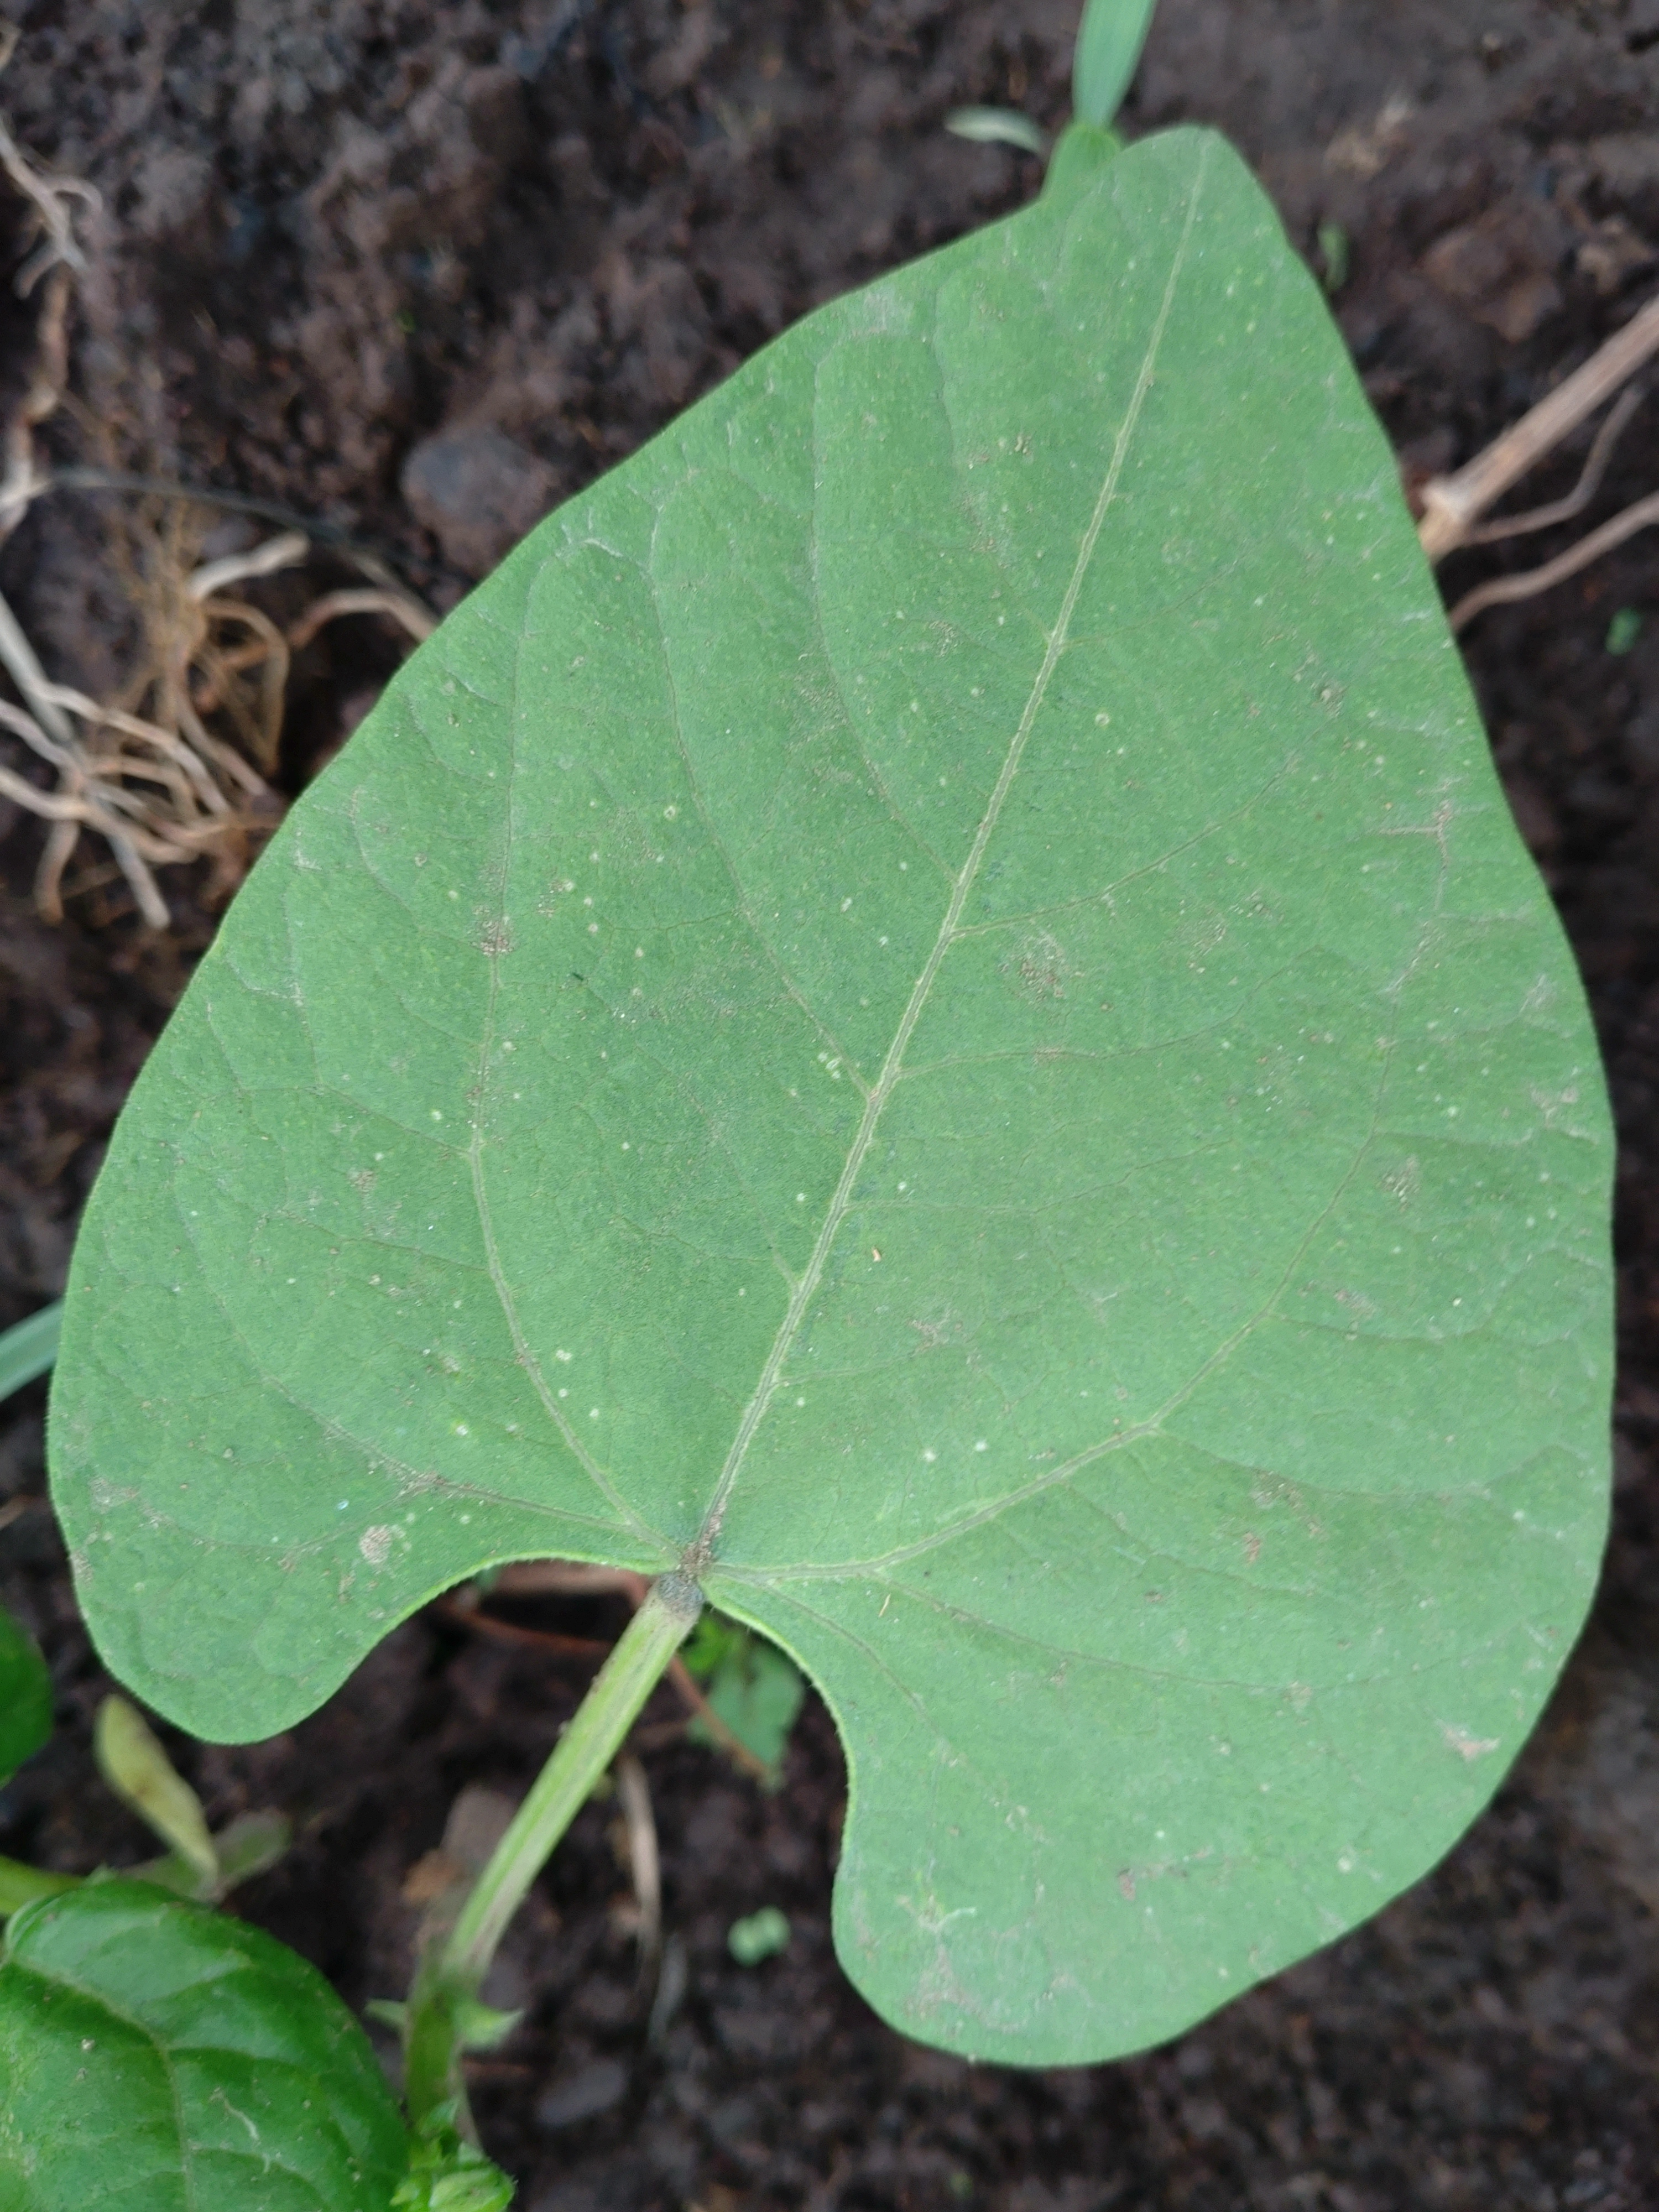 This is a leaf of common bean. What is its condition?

healthy
